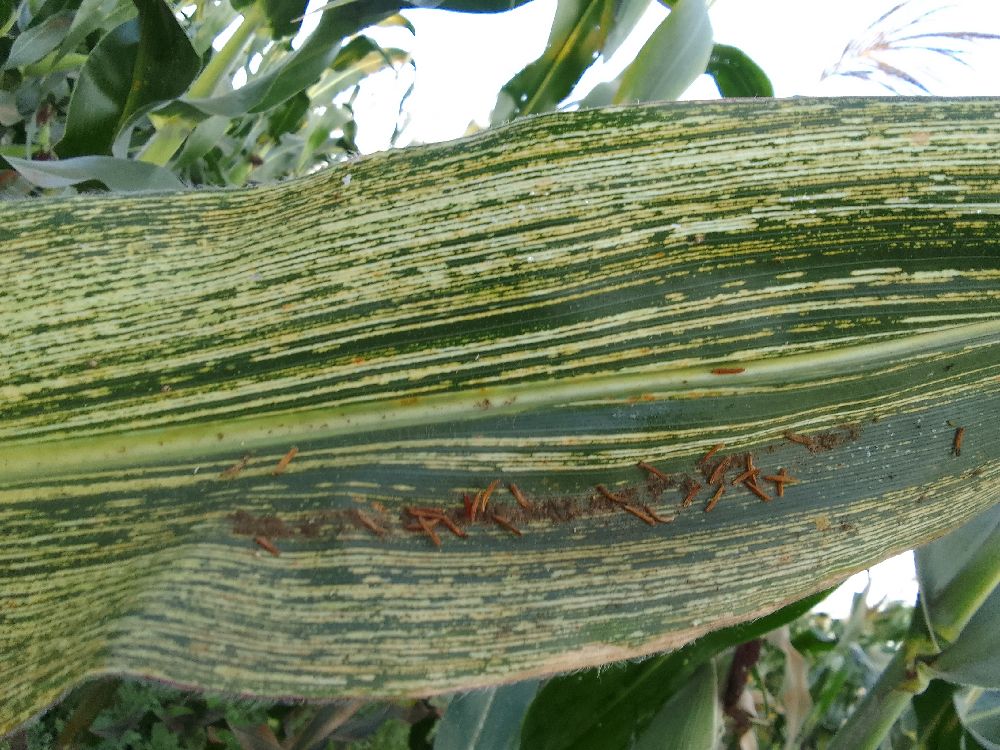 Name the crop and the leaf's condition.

maize, maize streak virus
